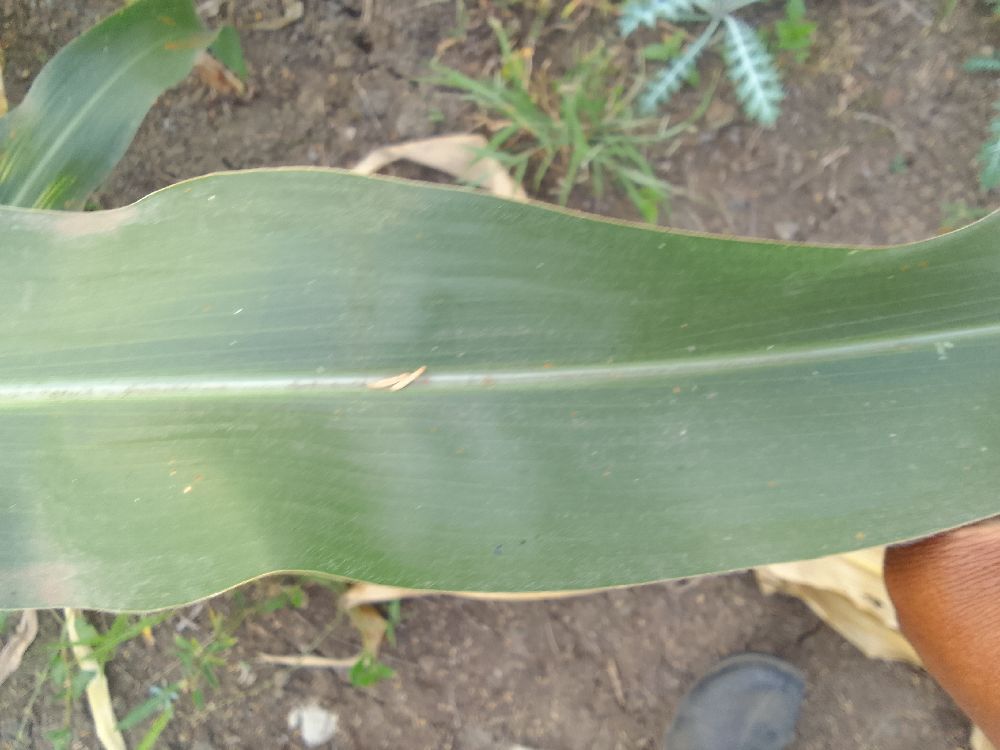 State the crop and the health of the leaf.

maize, healthy
